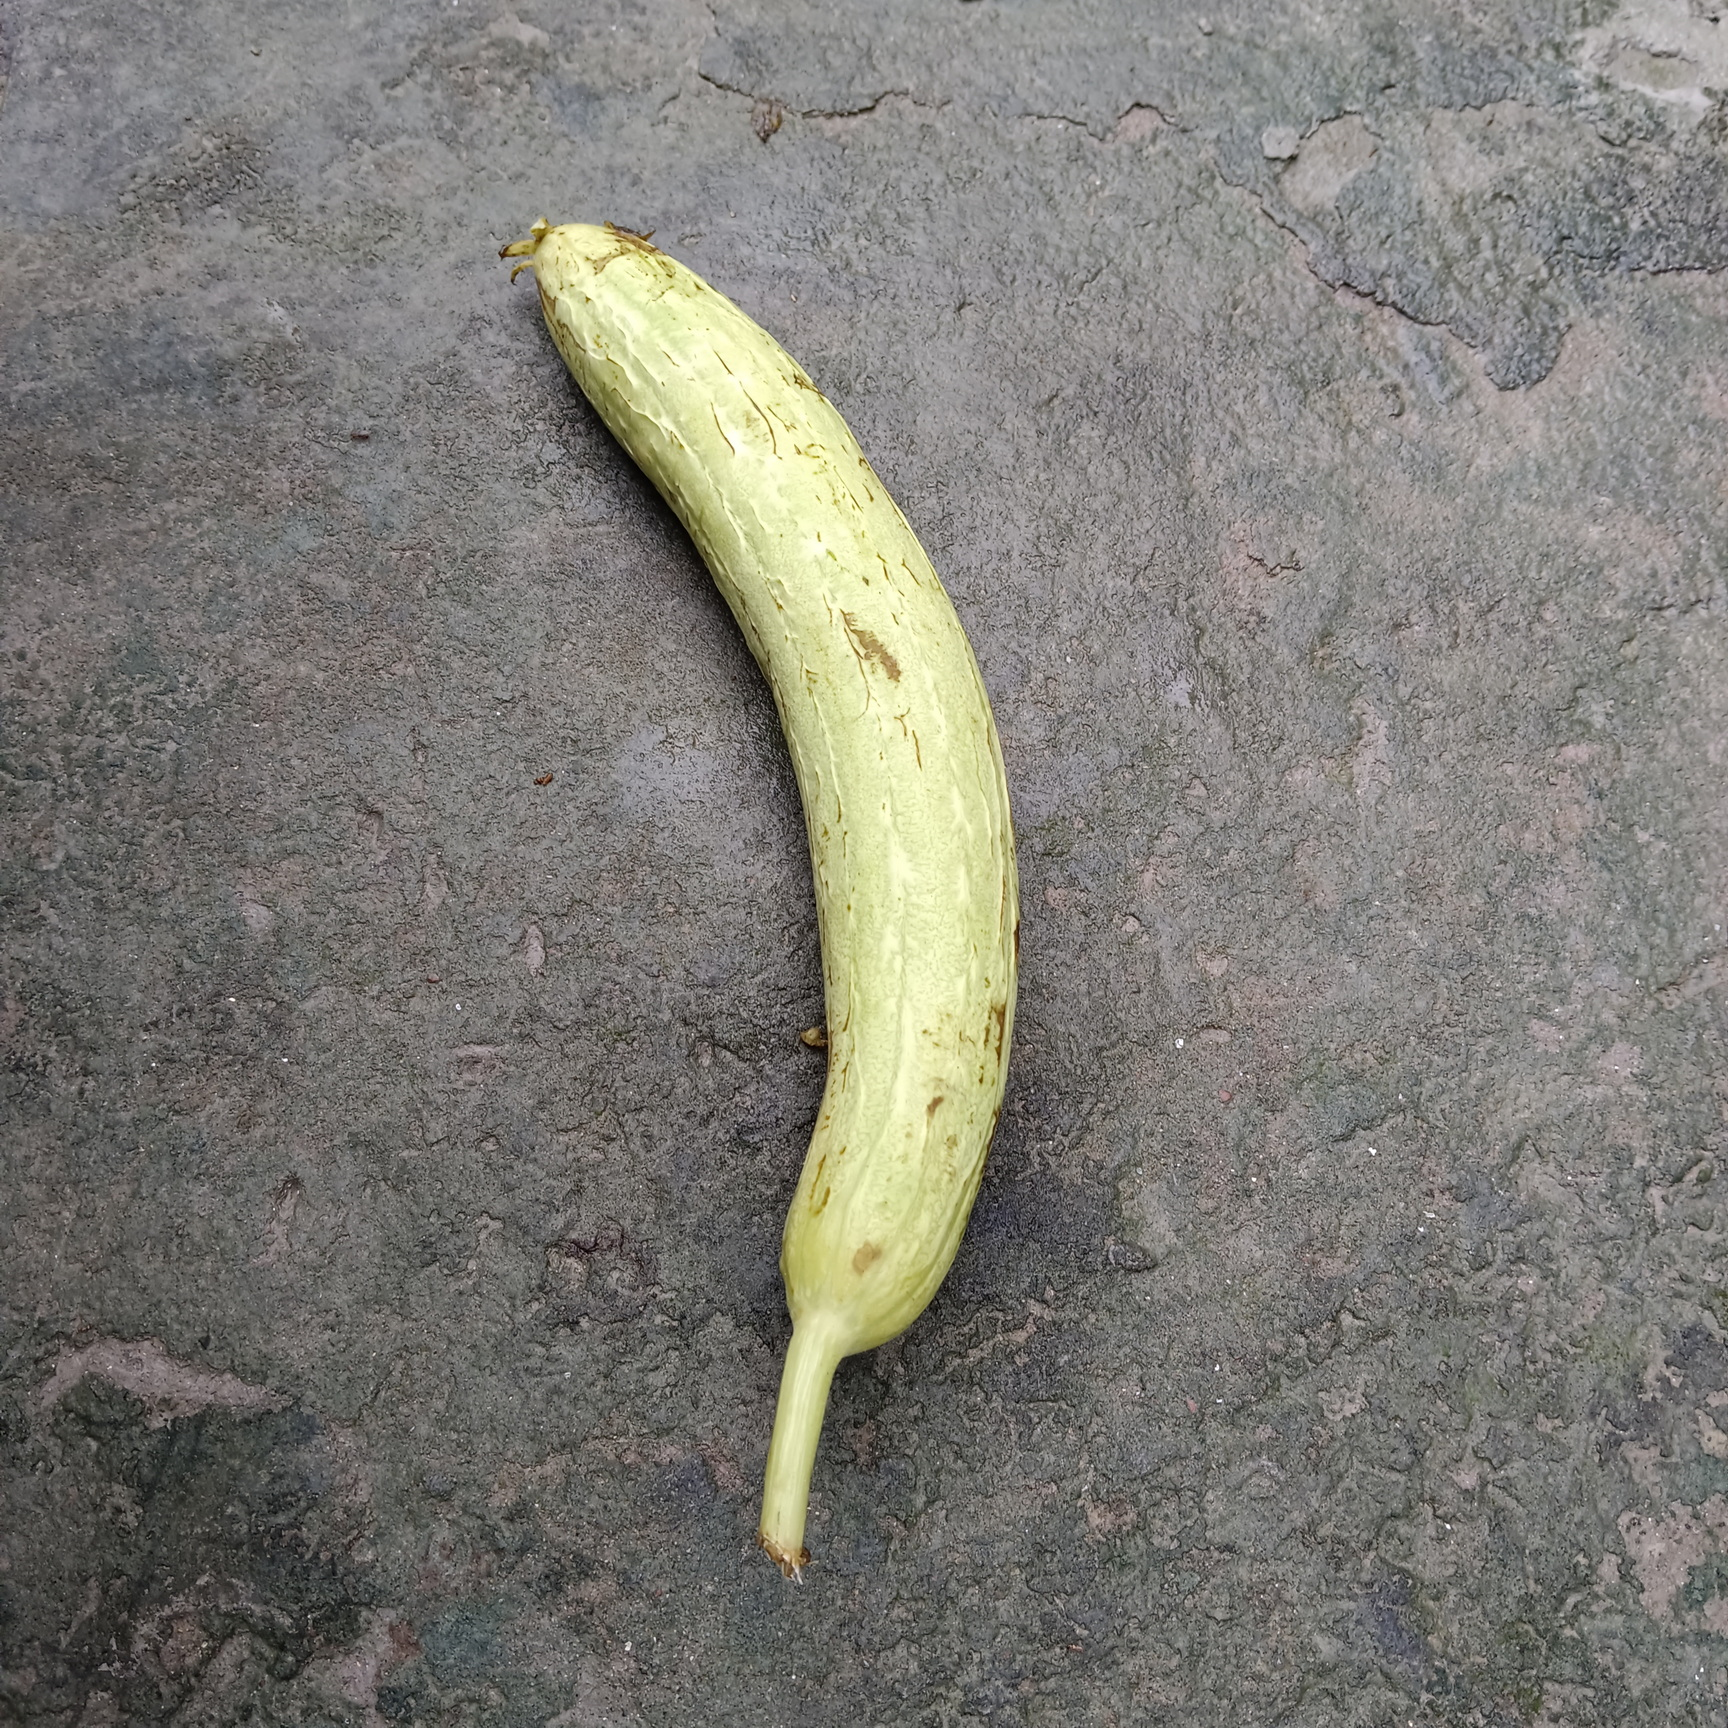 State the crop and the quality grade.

luffa, fresh
